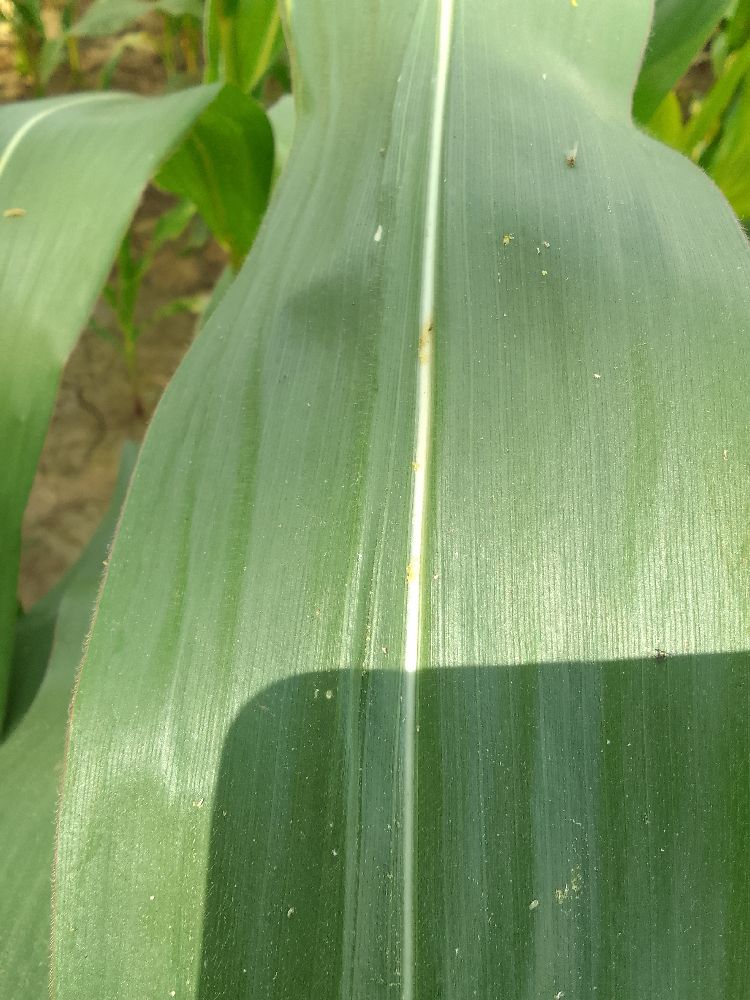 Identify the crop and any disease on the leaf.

maize, healthy
